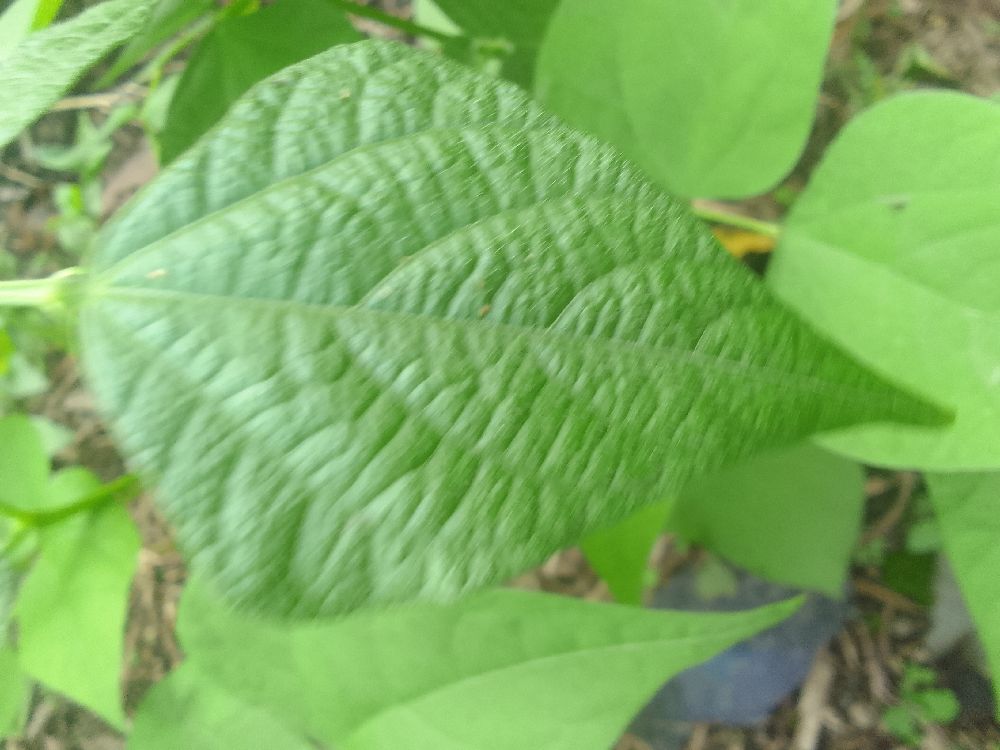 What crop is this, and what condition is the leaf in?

common bean, healthy
